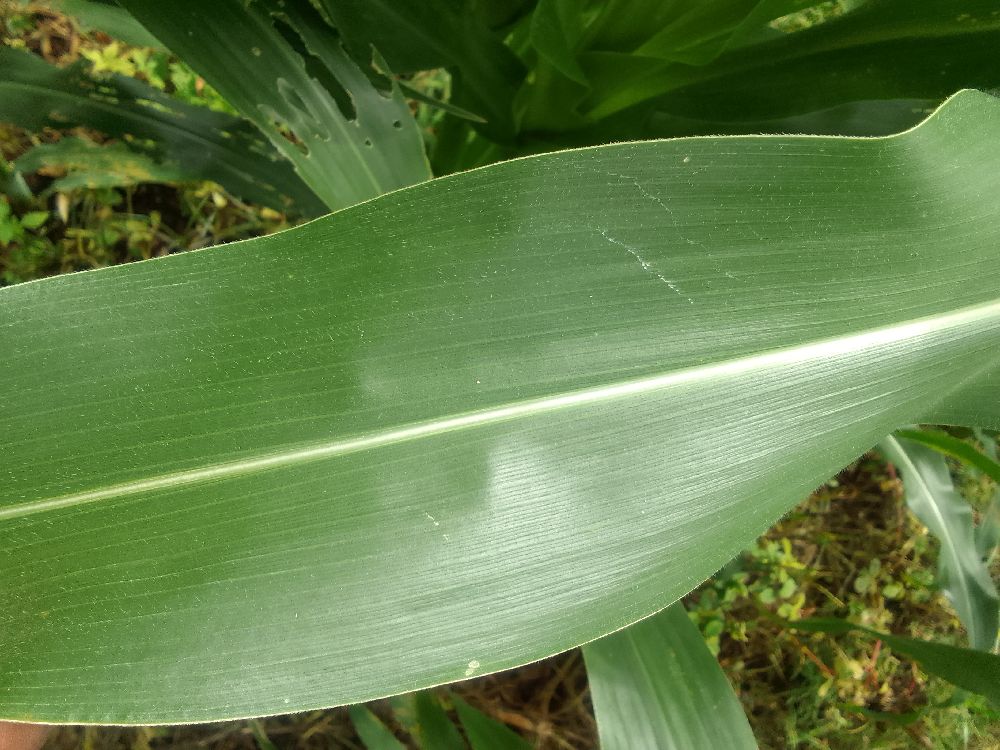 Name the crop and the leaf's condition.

maize, healthy
